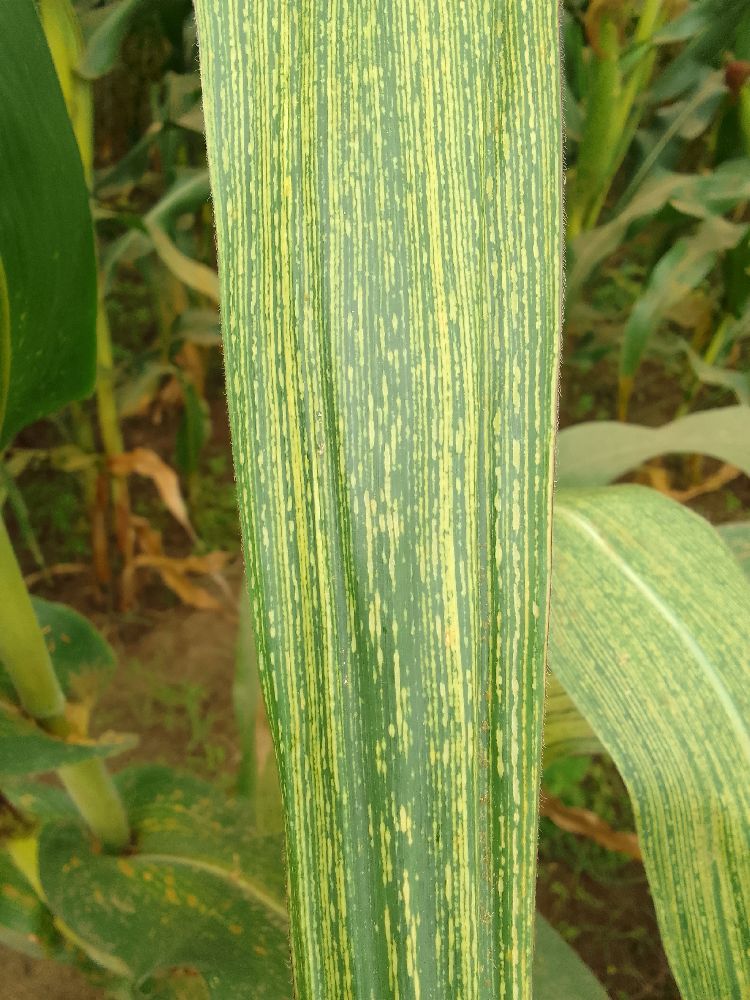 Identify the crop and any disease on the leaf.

maize, maize streak virus
